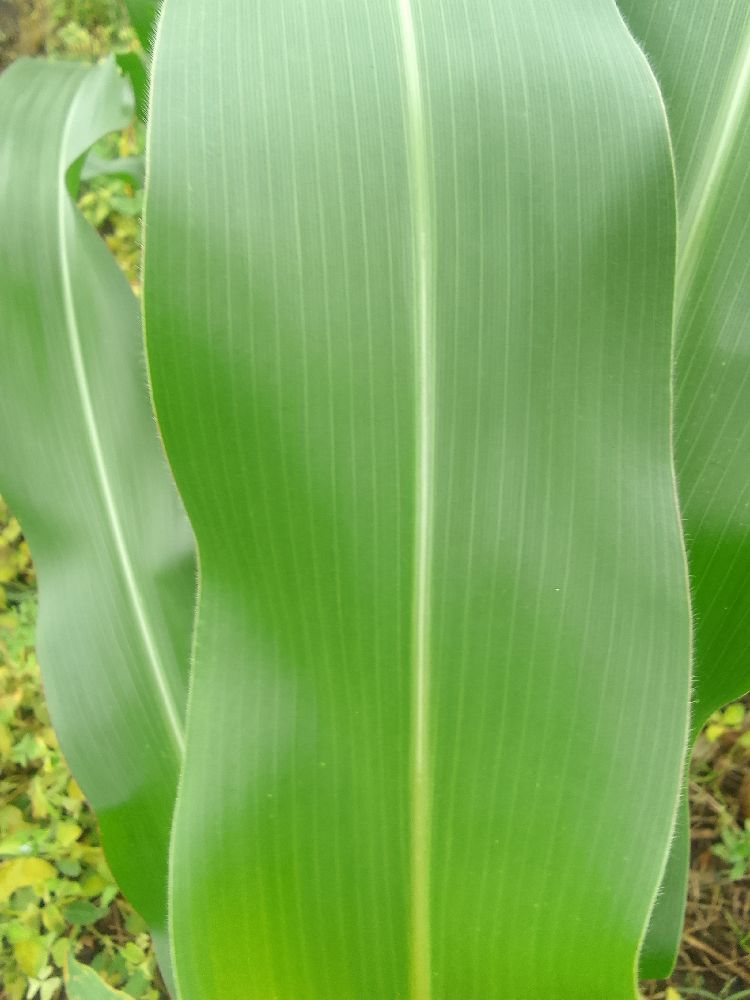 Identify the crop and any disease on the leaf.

maize, healthy
